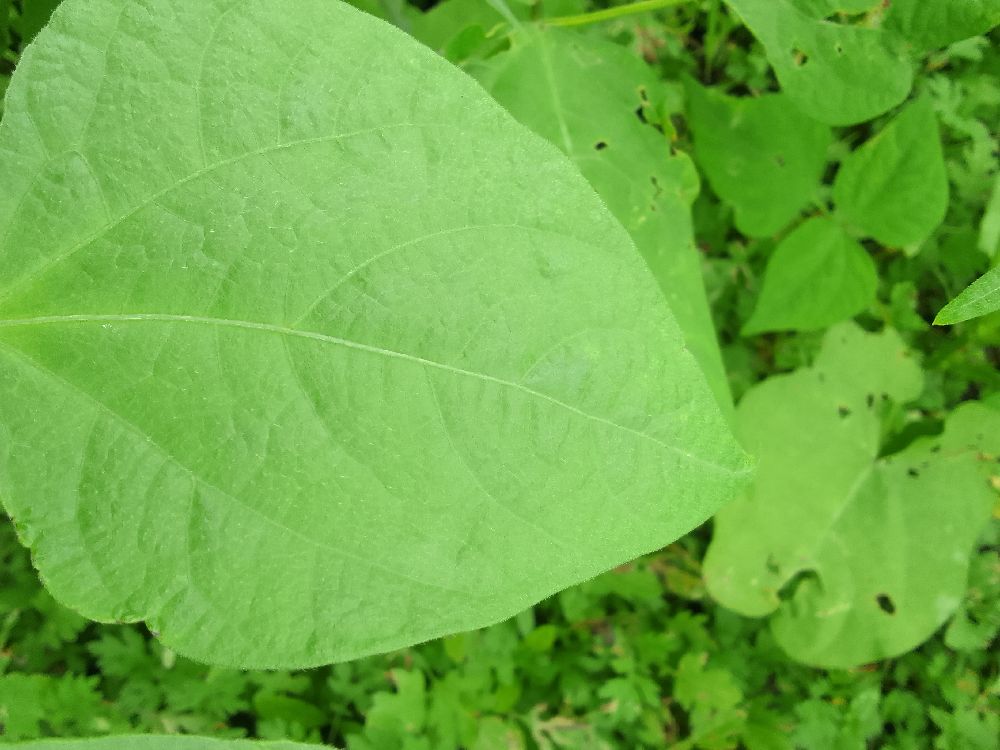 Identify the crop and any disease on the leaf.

common bean, healthy
